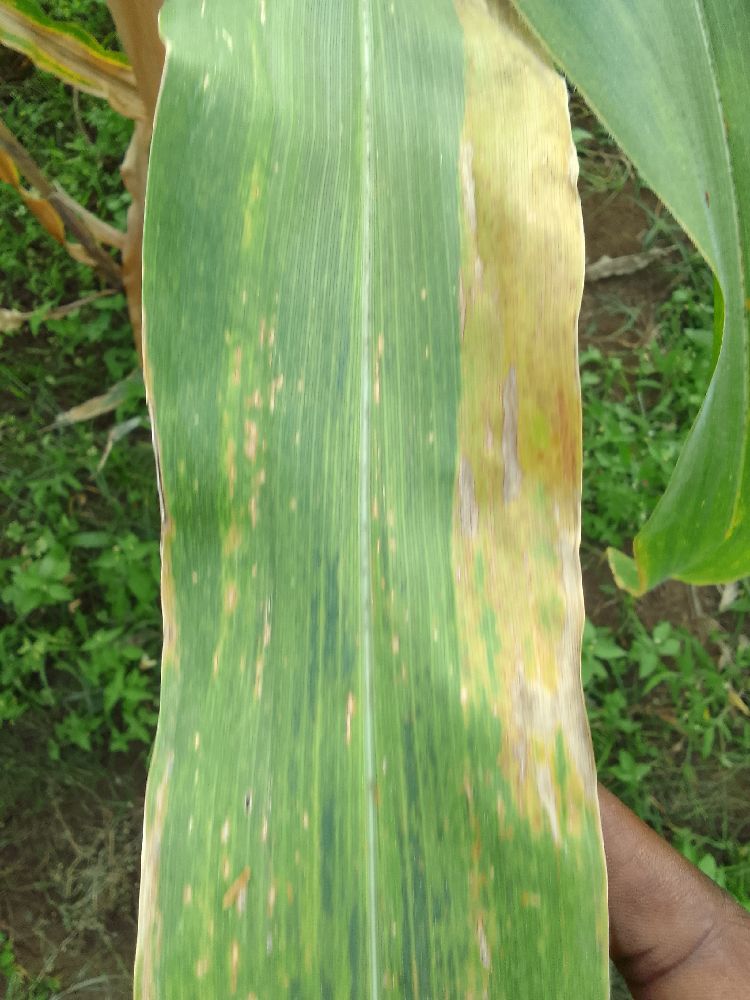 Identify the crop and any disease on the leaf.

maize, maize lethal necrosis
